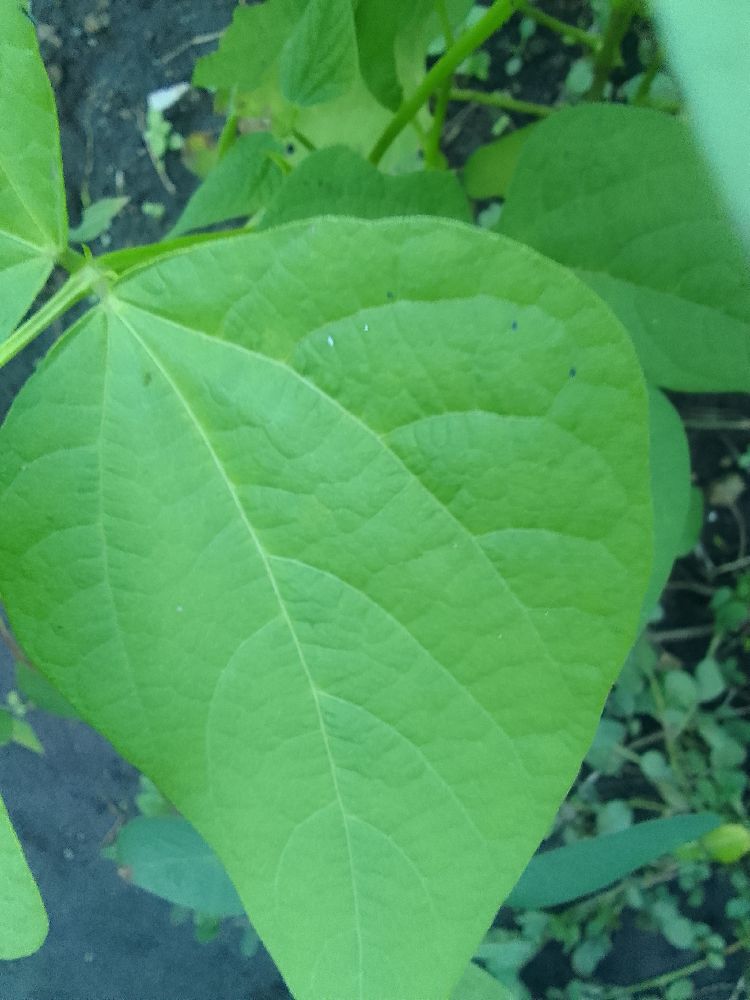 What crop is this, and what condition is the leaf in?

common bean, healthy
